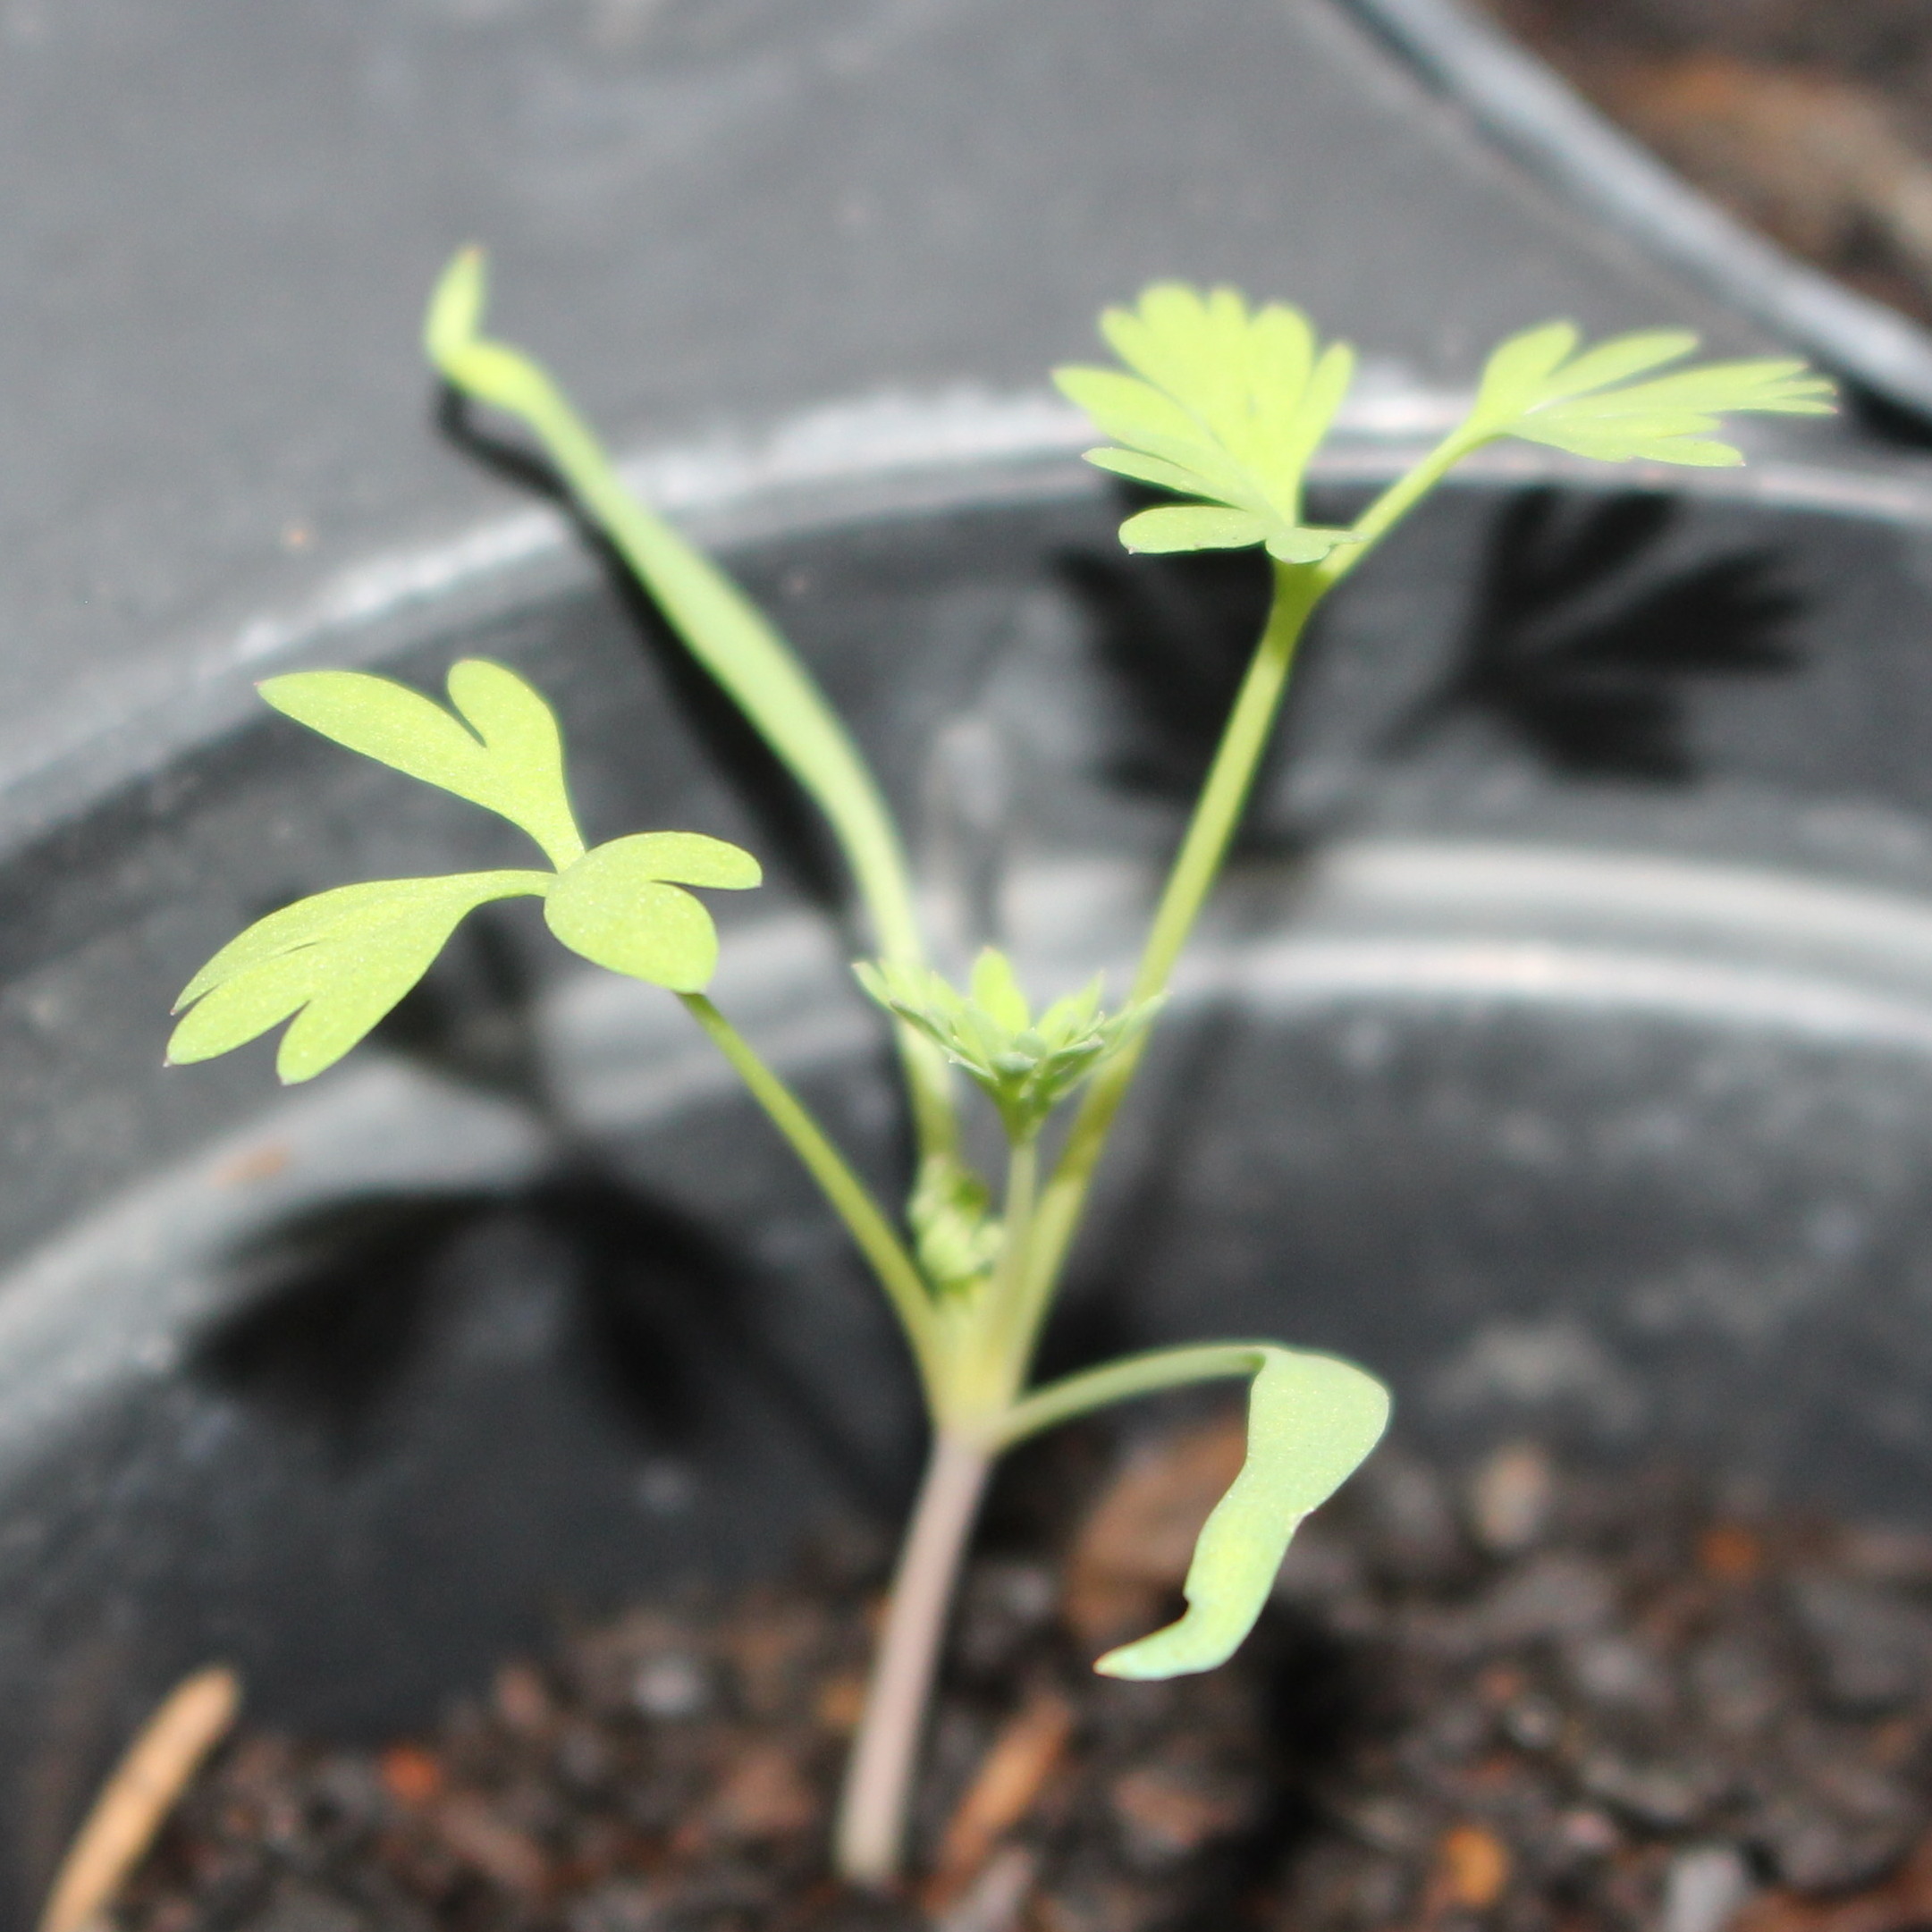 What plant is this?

Fumaria officinalis
